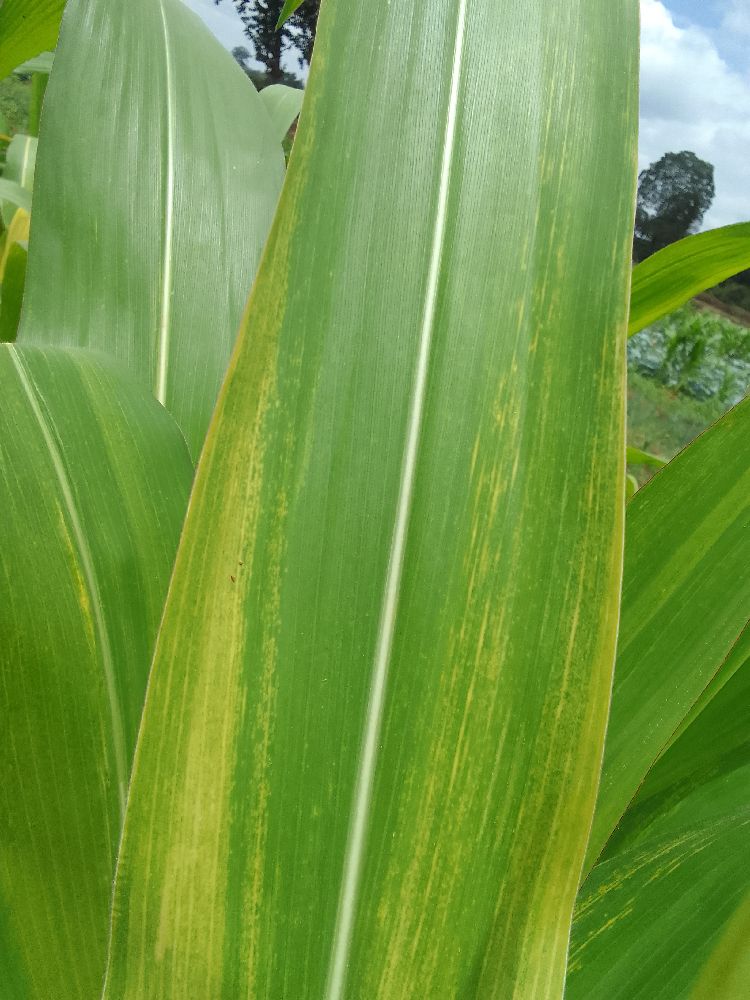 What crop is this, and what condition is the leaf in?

maize, maize lethal necrosis
